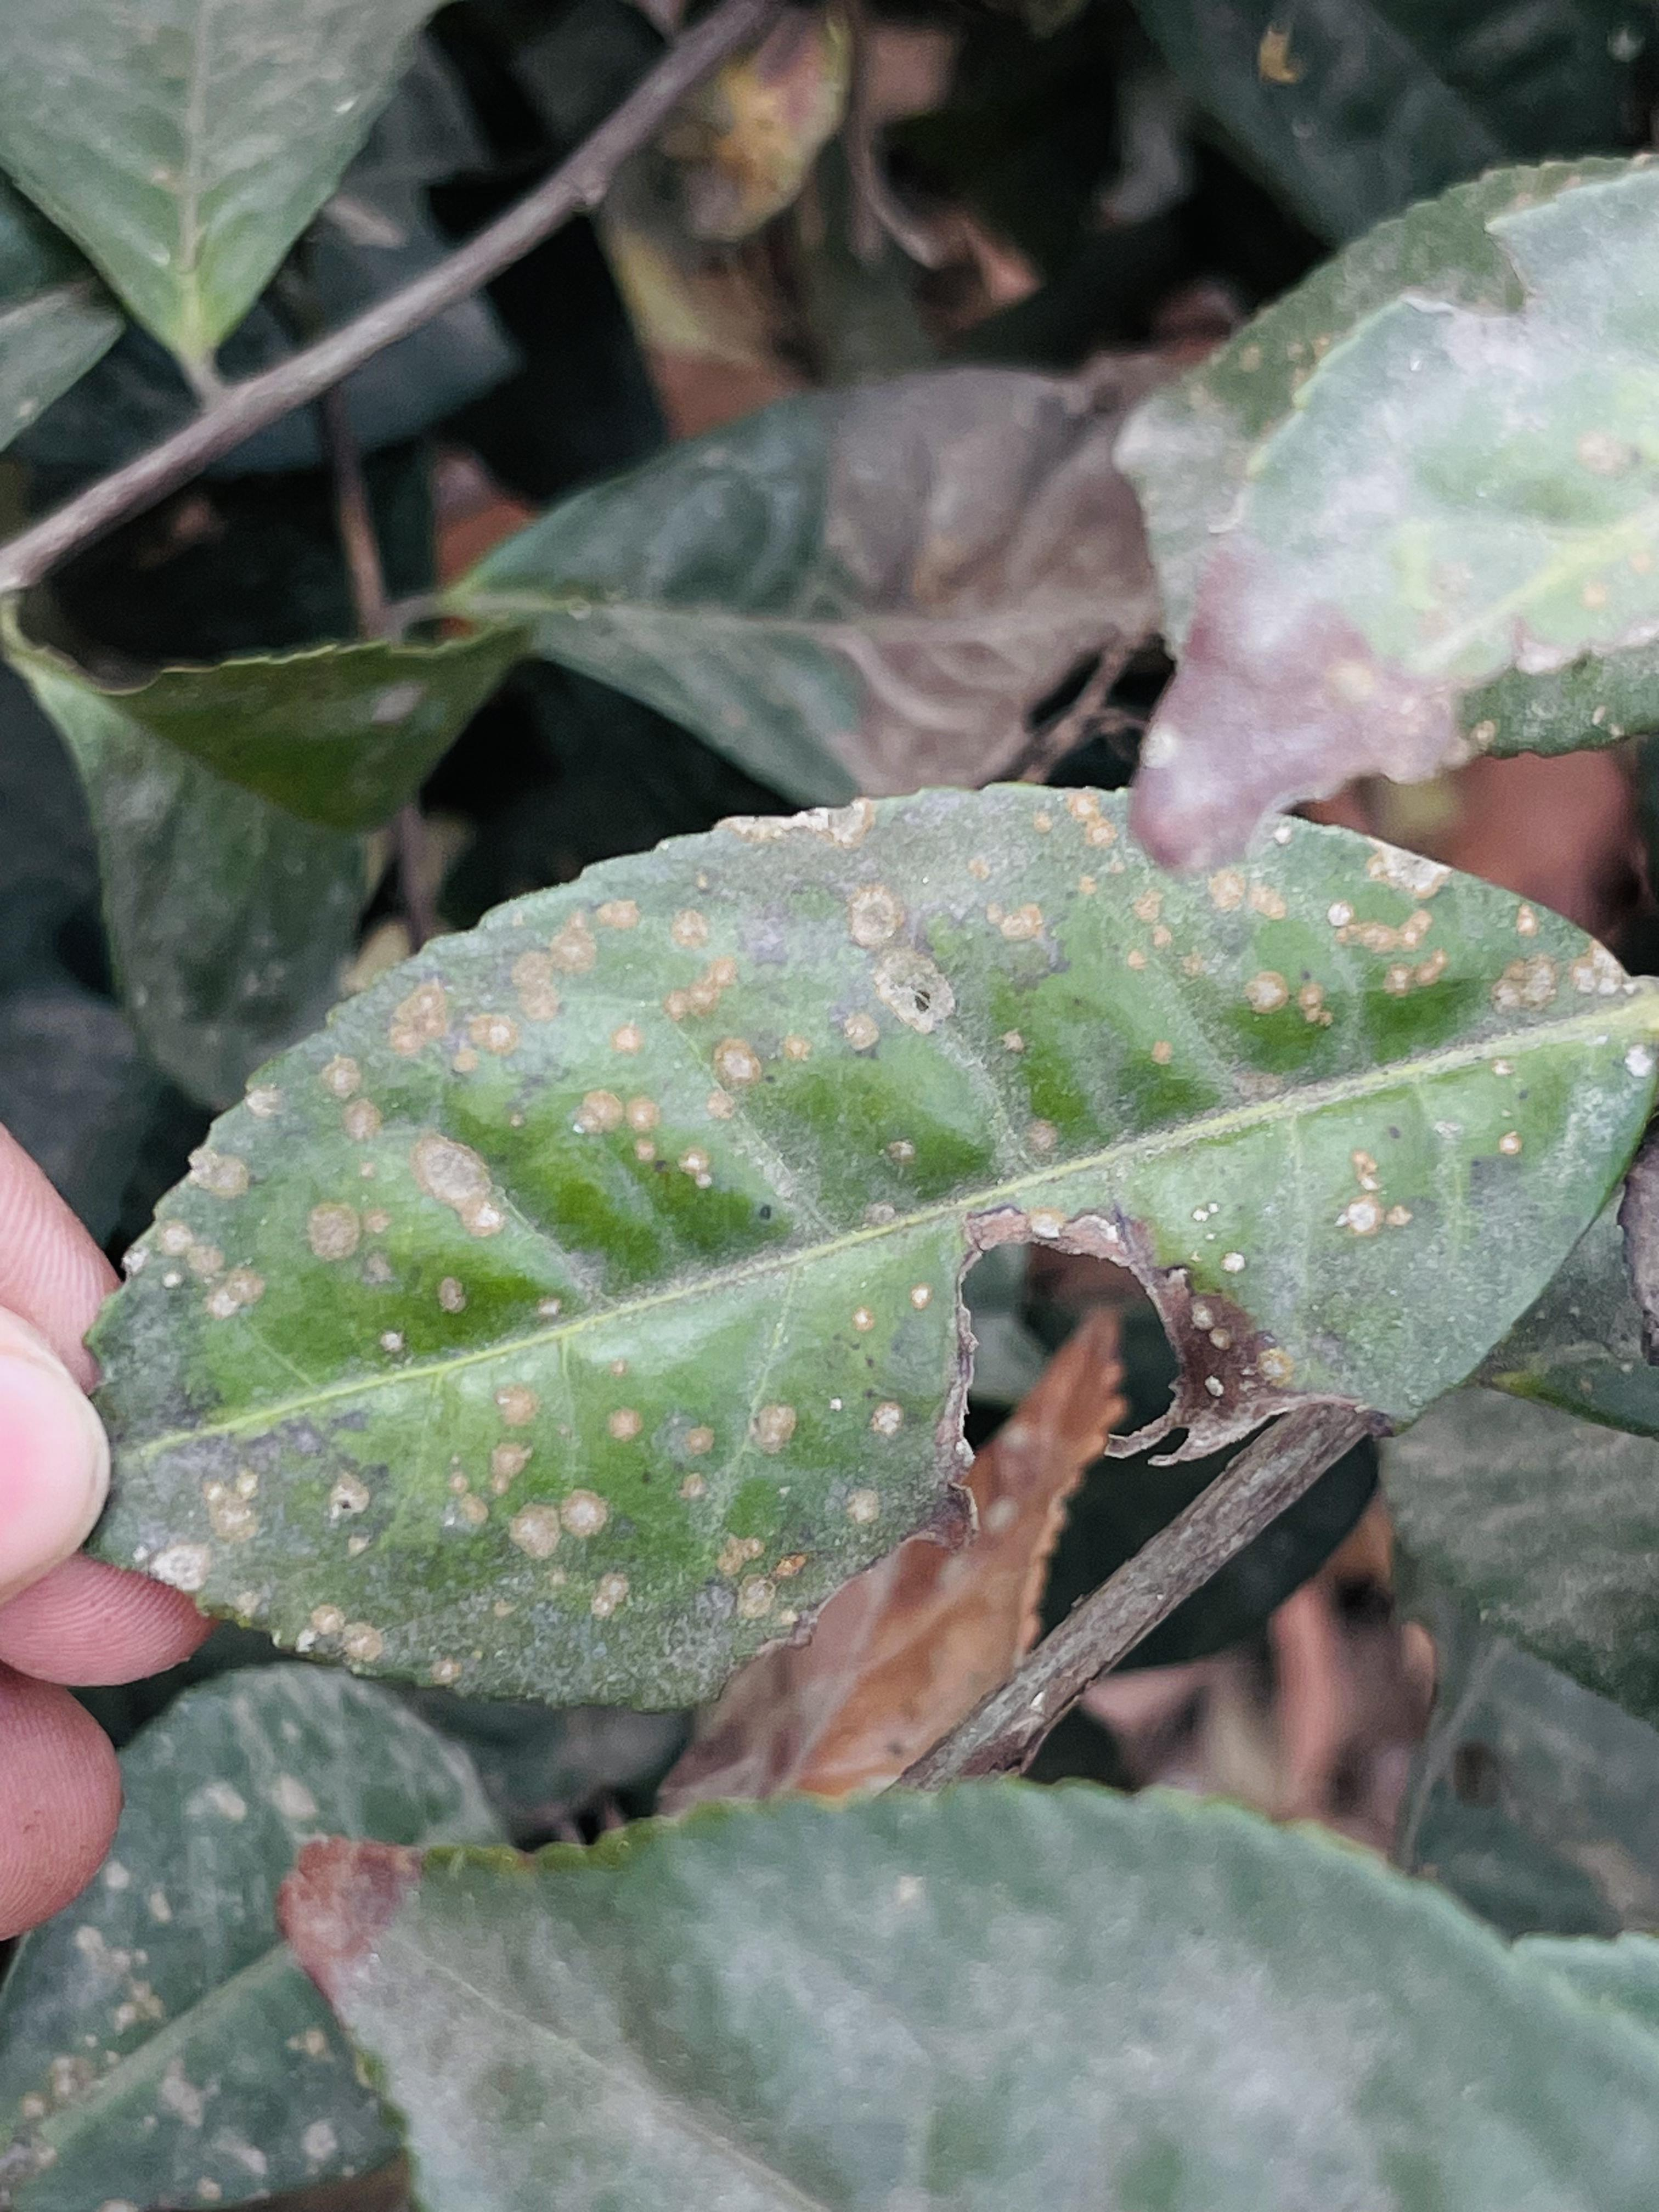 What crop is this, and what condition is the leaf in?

tea, red rust
